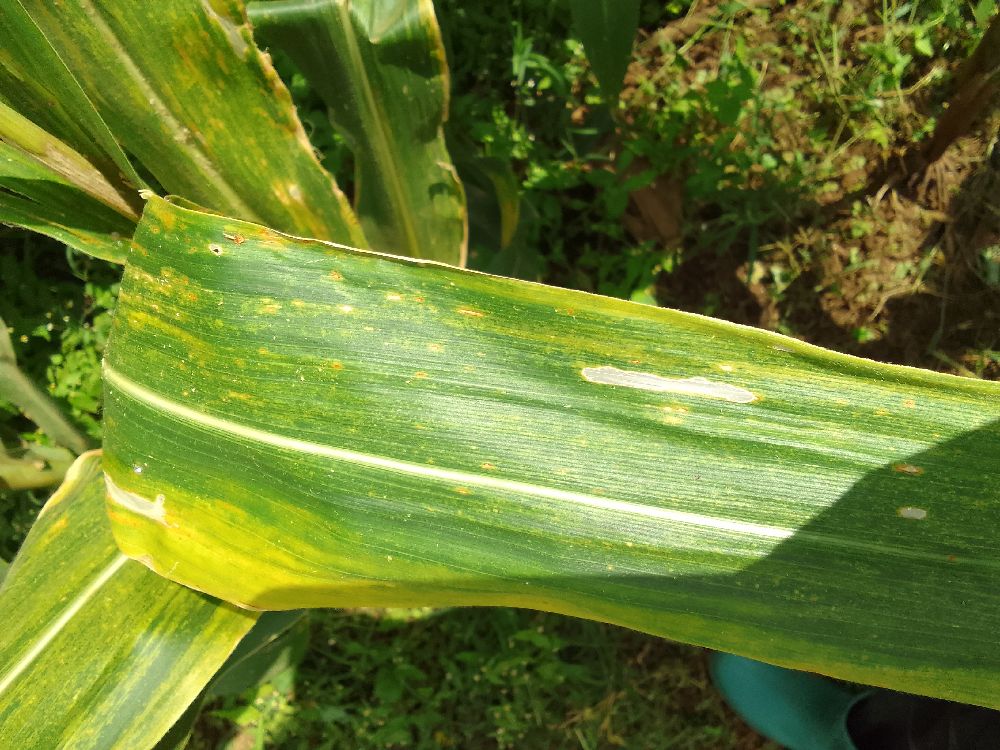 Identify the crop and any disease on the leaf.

maize, maize lethal necrosis
